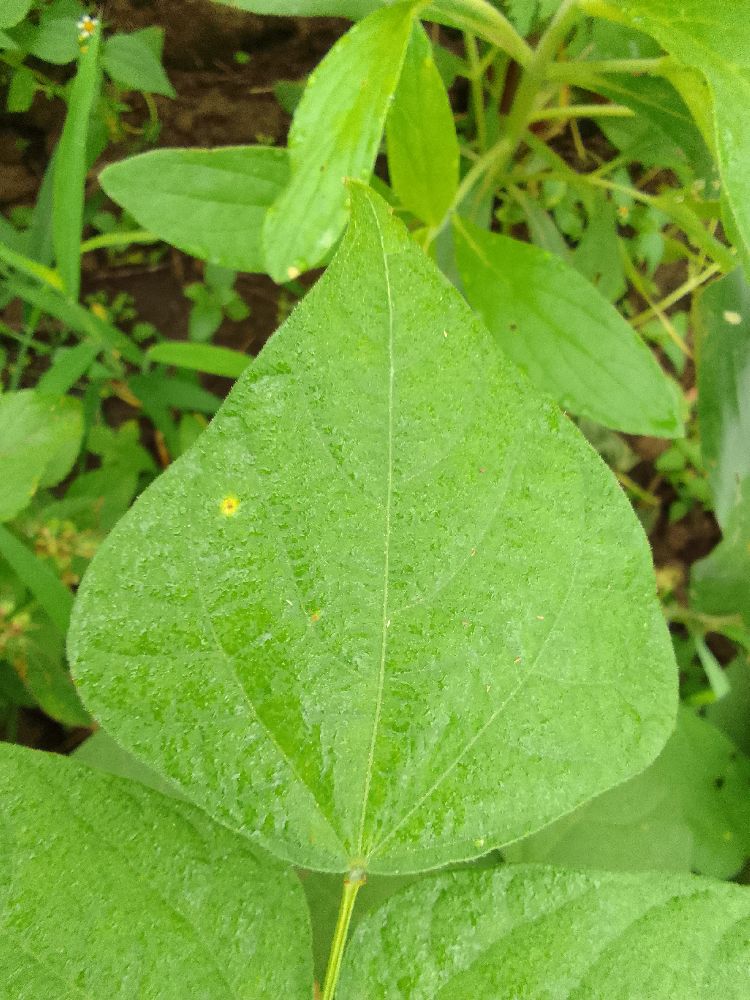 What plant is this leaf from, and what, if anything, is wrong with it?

common bean, healthy
